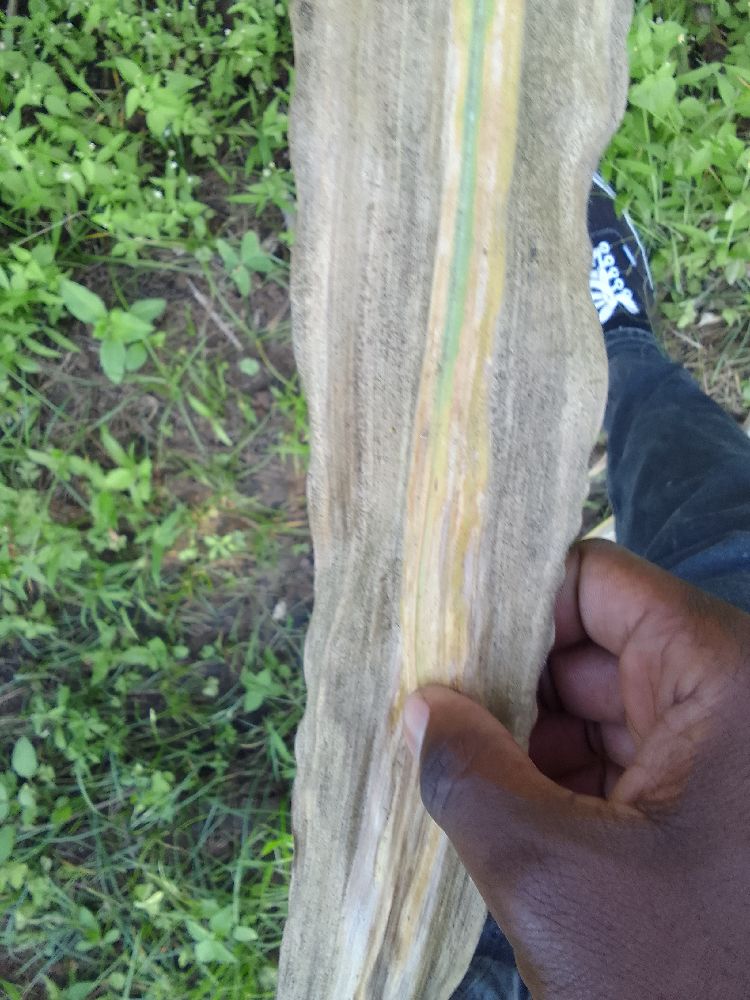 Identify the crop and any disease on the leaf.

maize, maize lethal necrosis
